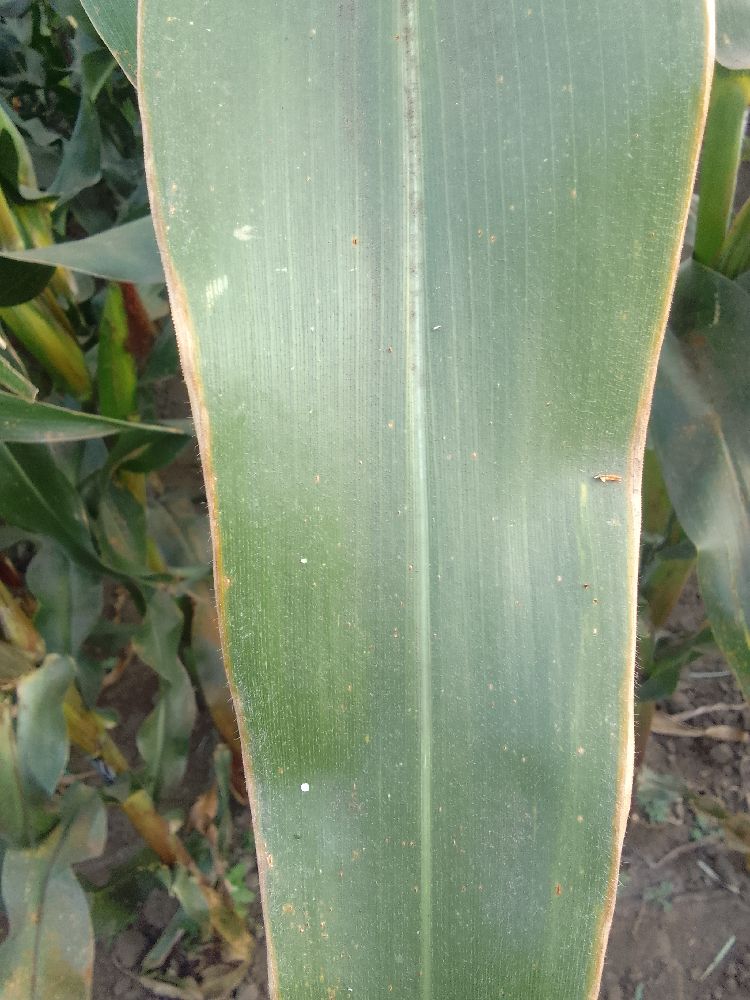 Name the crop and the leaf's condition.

maize, healthy
